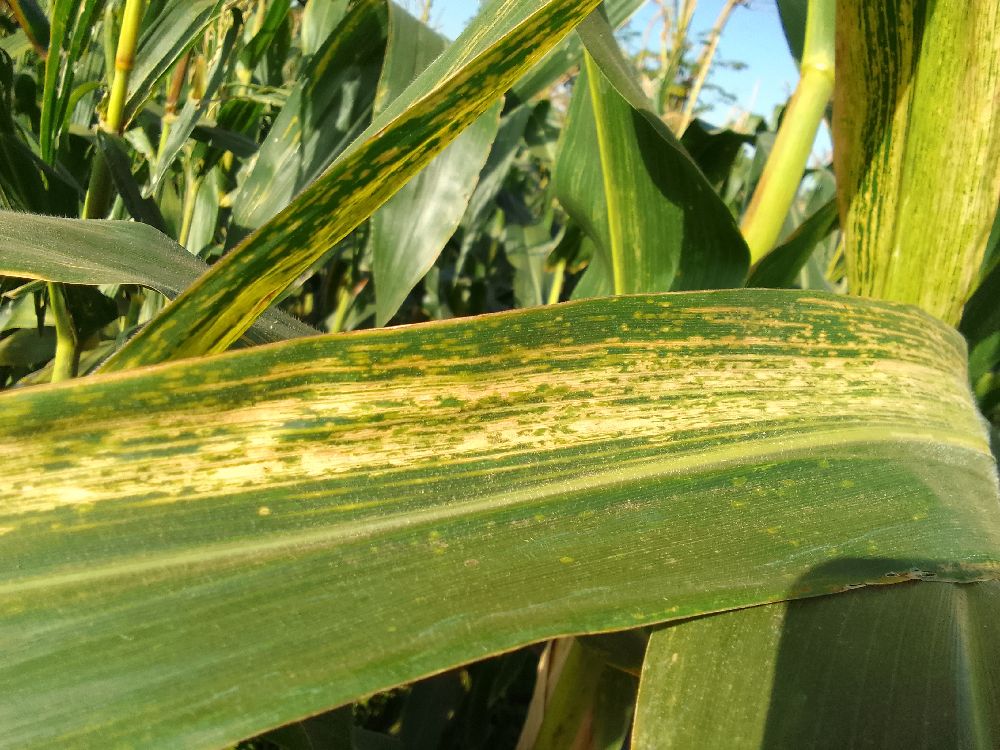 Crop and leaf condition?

maize, maize lethal necrosis
